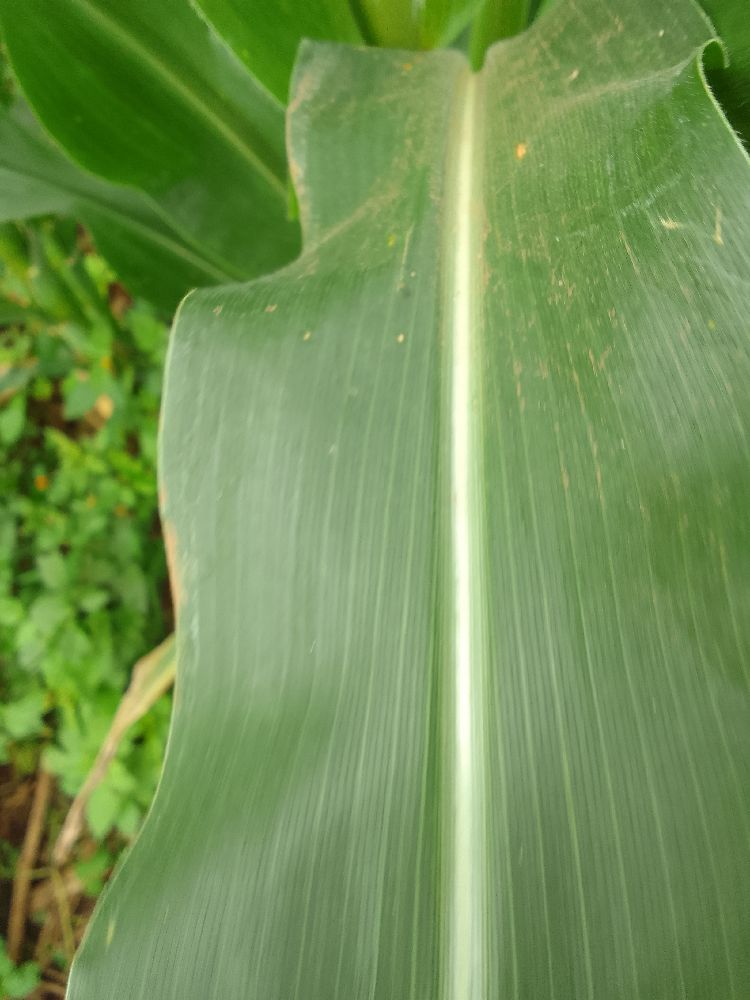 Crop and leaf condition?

maize, healthy
